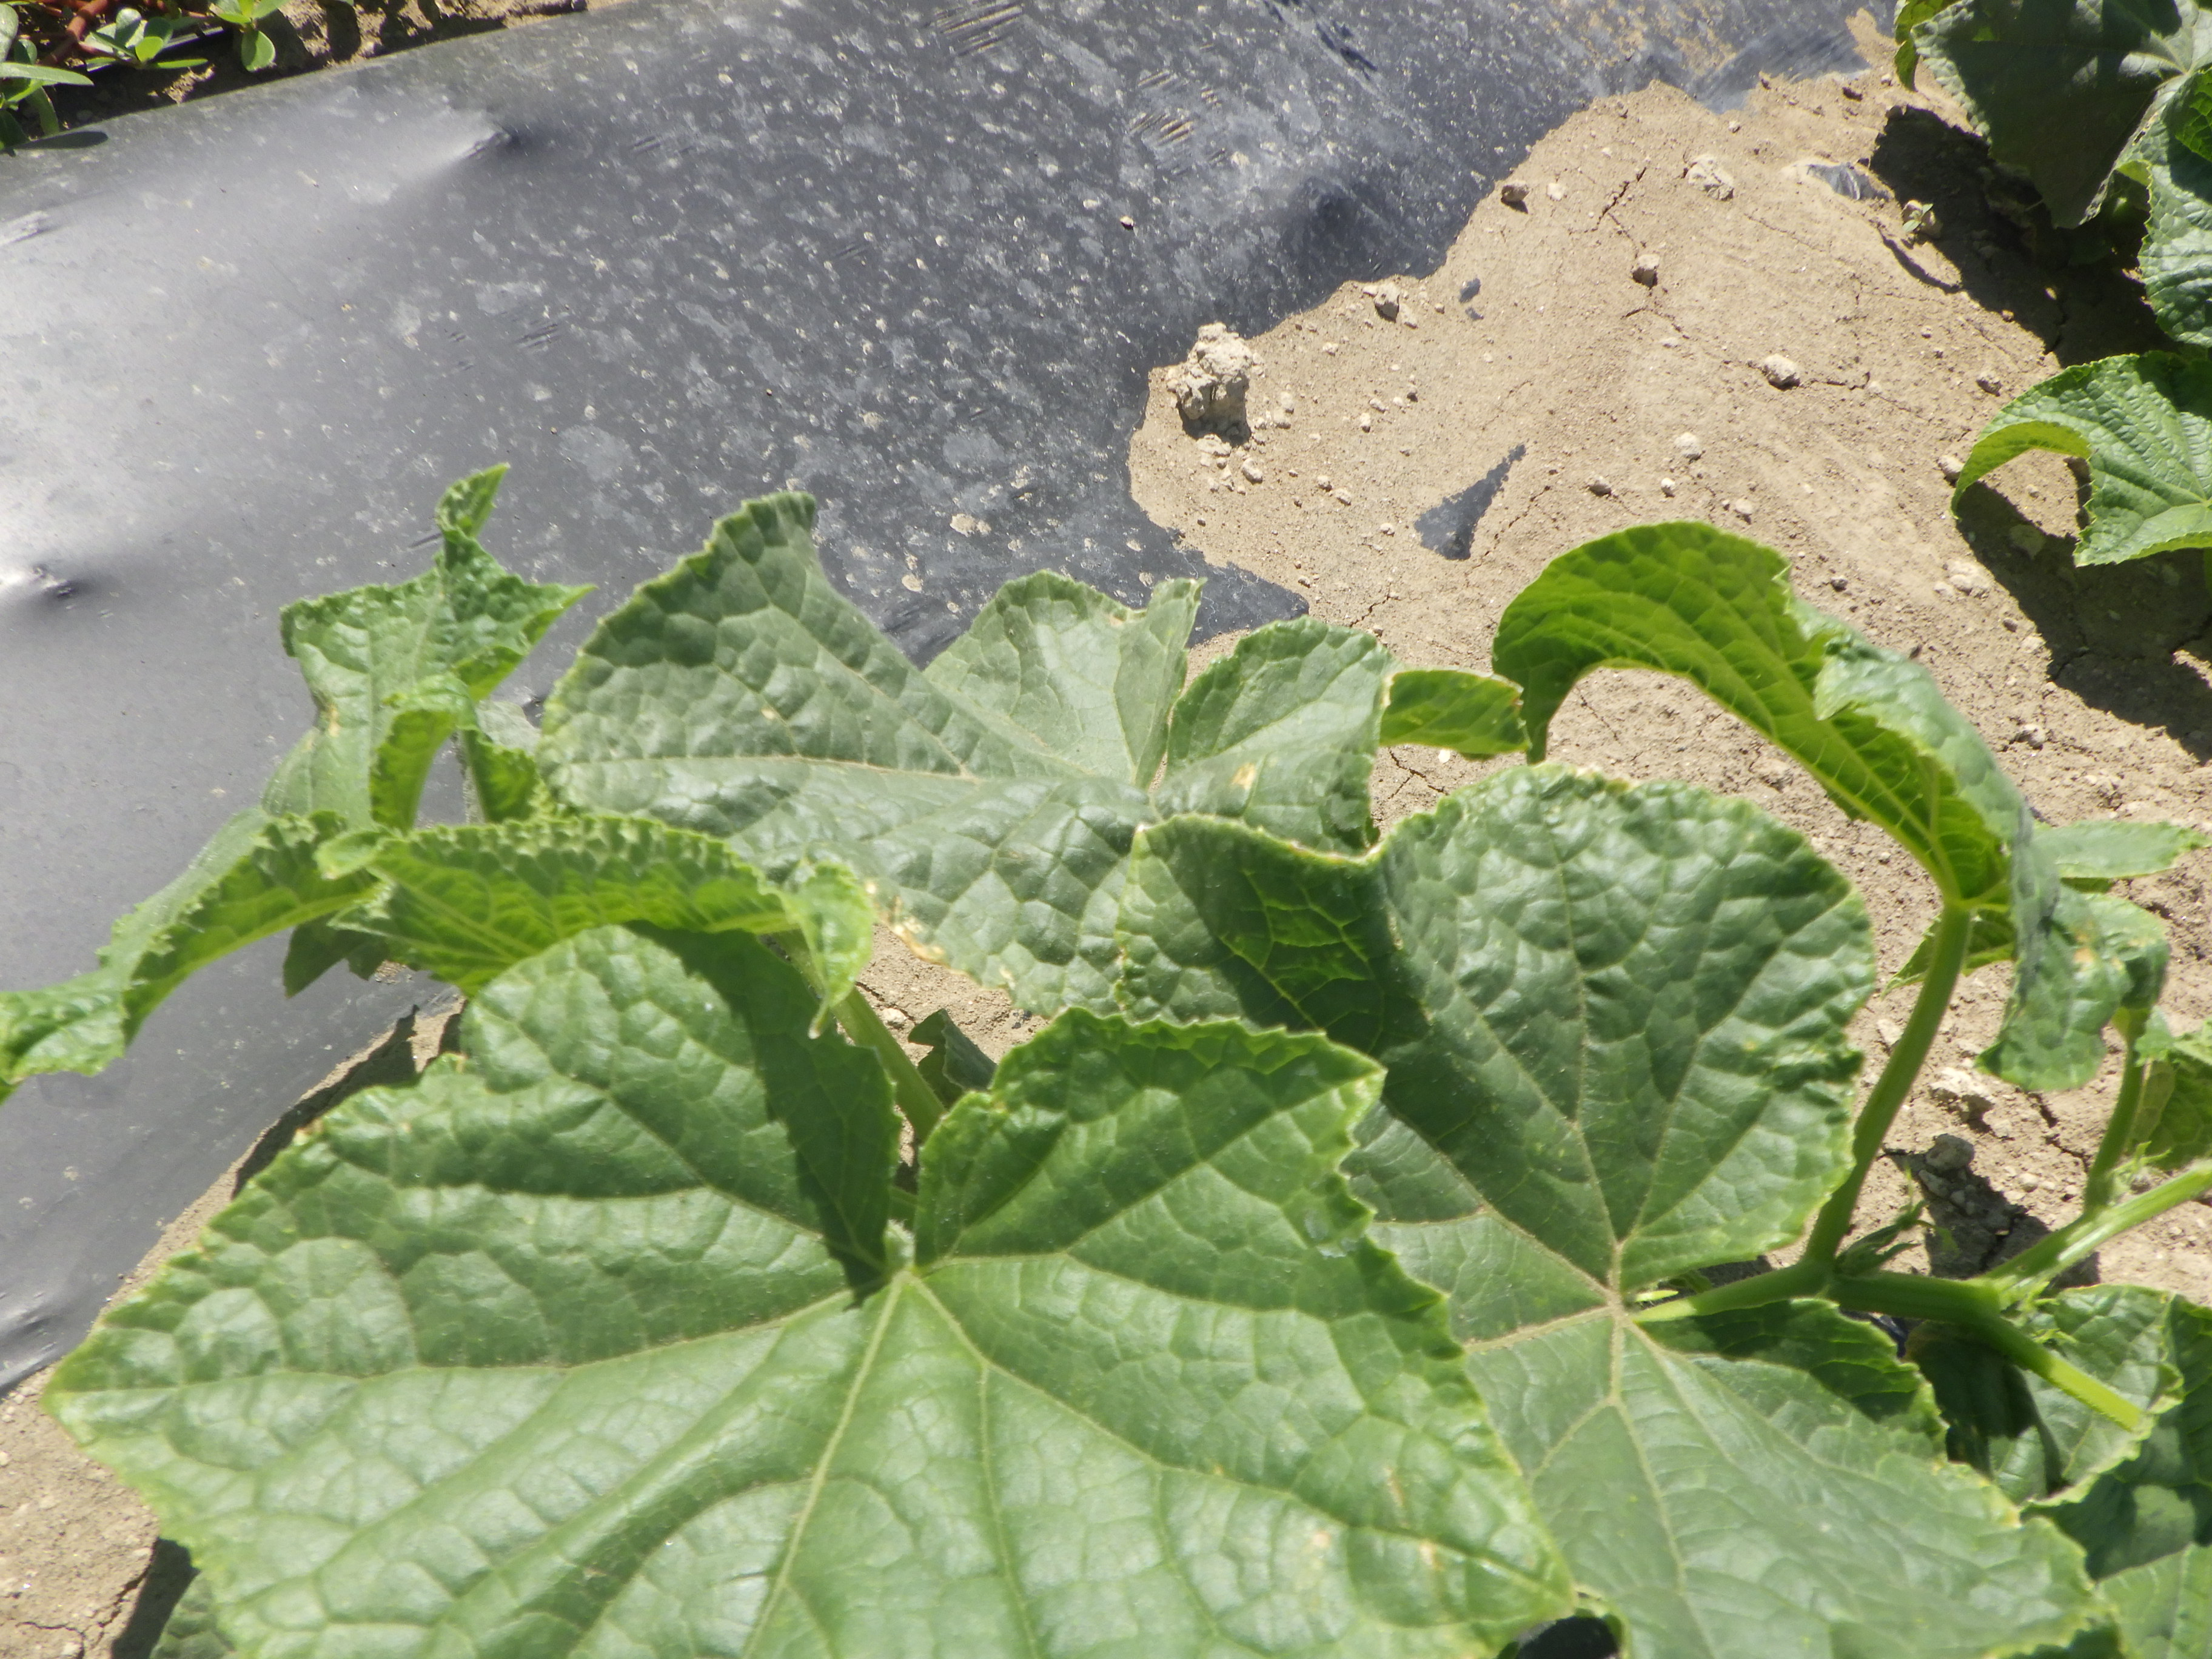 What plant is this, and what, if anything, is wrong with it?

cucumber, phosphorous deficiency
